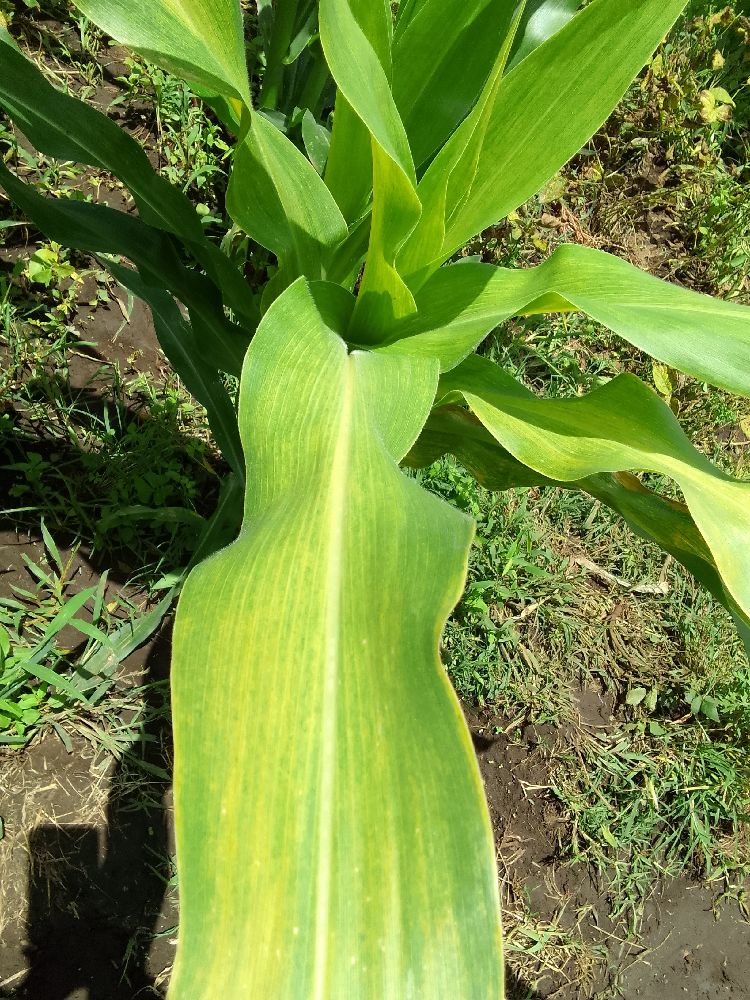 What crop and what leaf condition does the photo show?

maize, maize lethal necrosis
